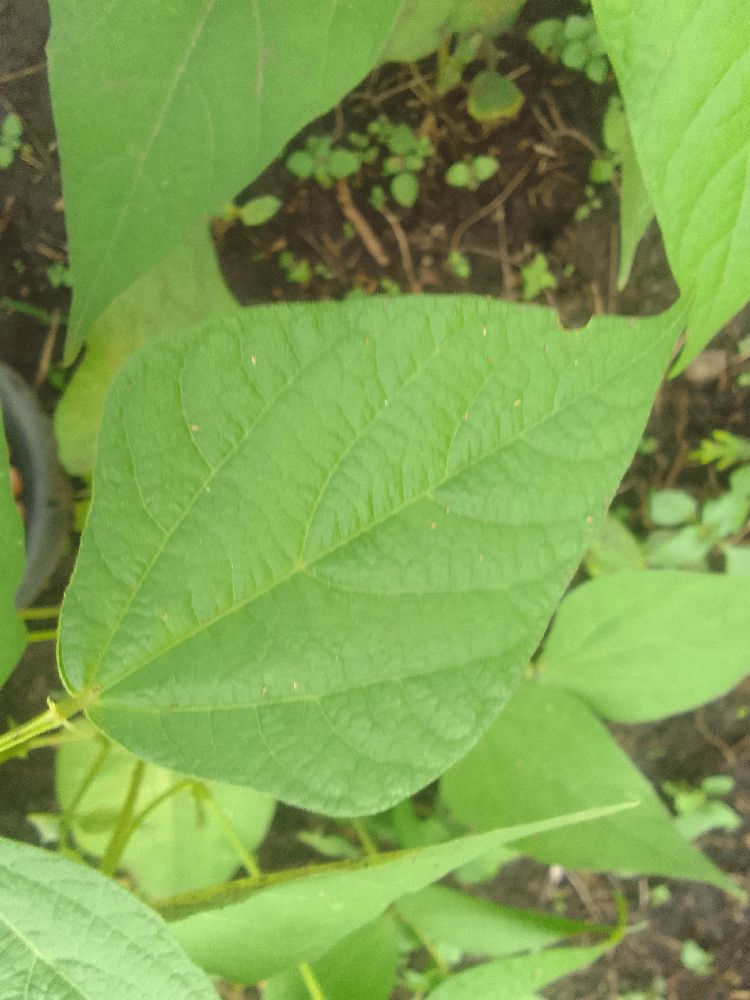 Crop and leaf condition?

common bean, healthy
